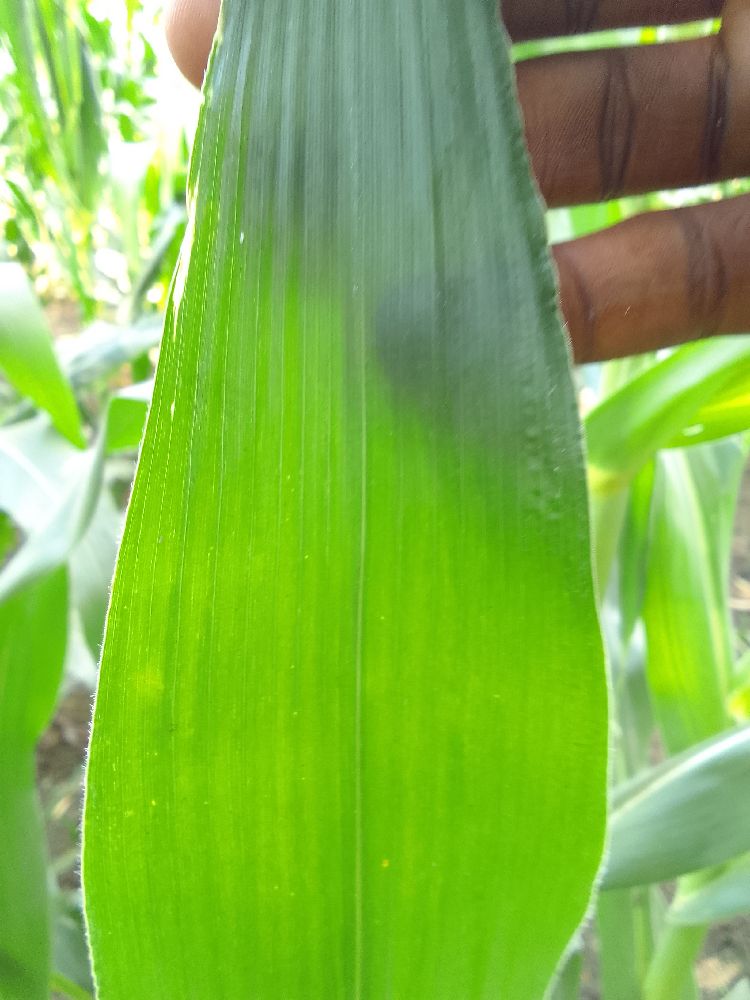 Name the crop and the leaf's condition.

maize, healthy
